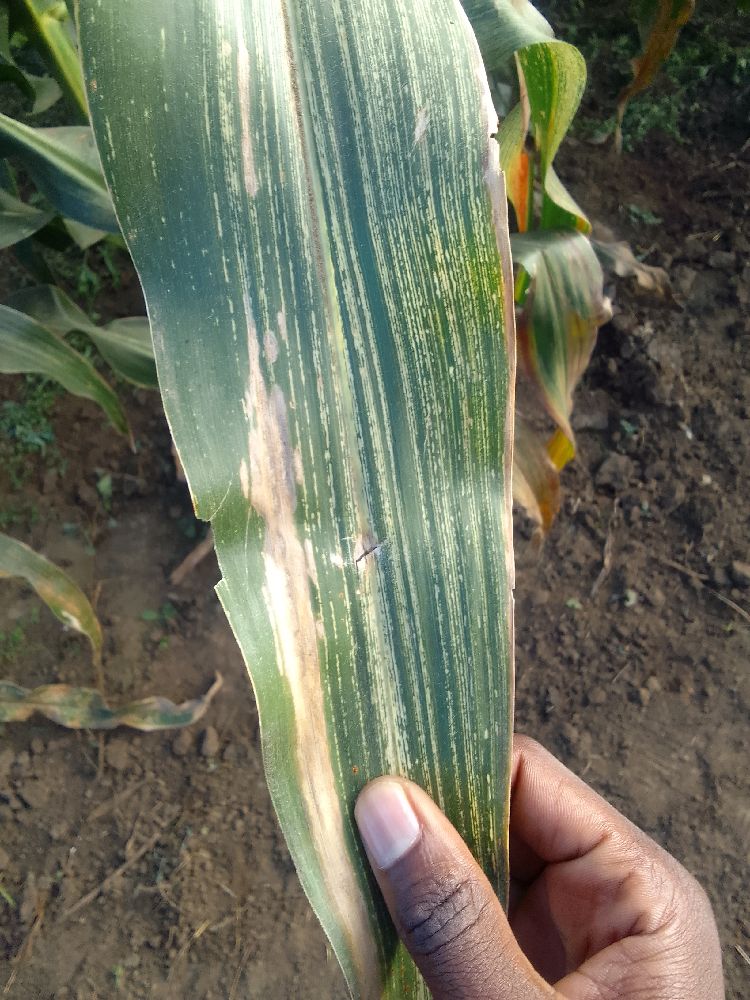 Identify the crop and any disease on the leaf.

maize, maize streak virus
